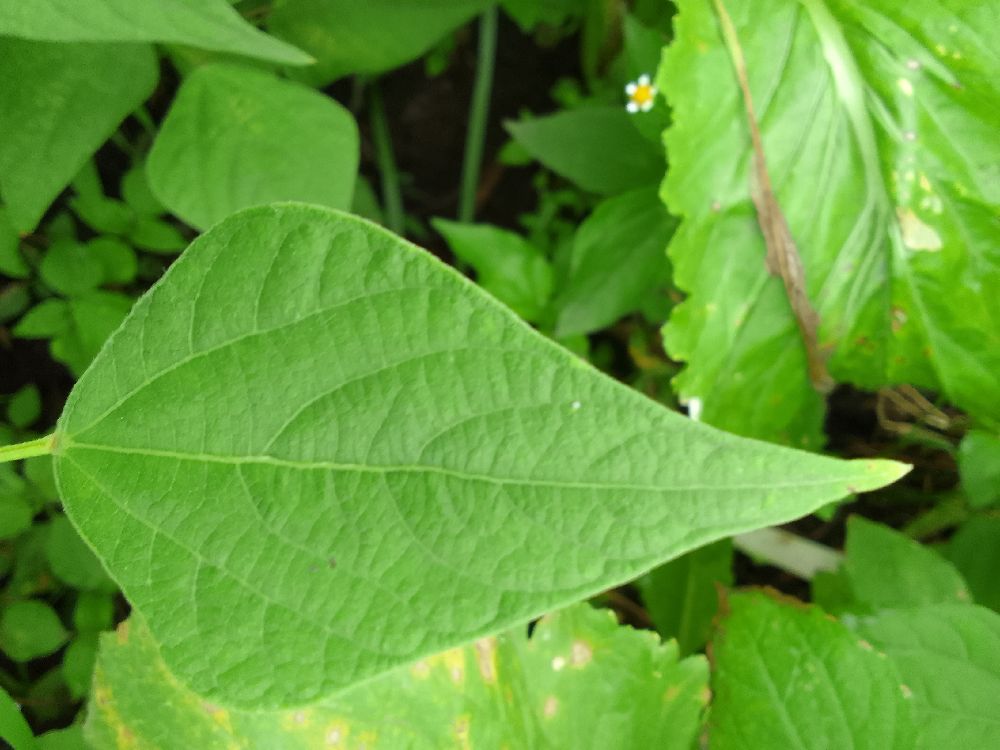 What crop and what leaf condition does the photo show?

common bean, healthy
